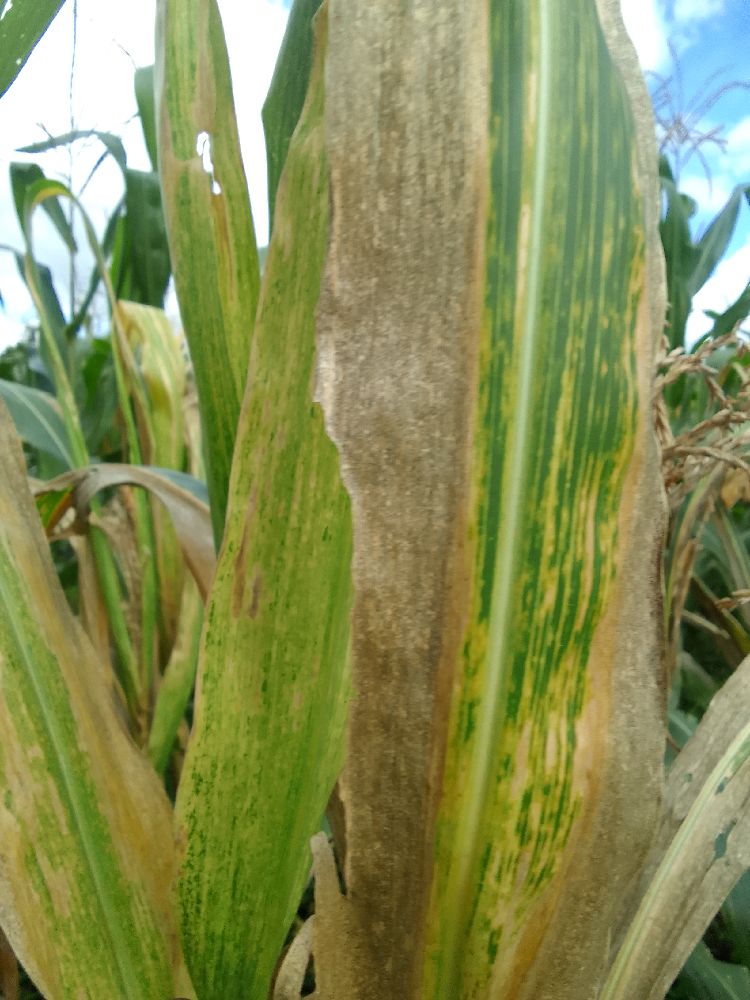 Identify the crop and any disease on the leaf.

maize, maize lethal necrosis
